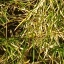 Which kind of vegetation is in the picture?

grass
